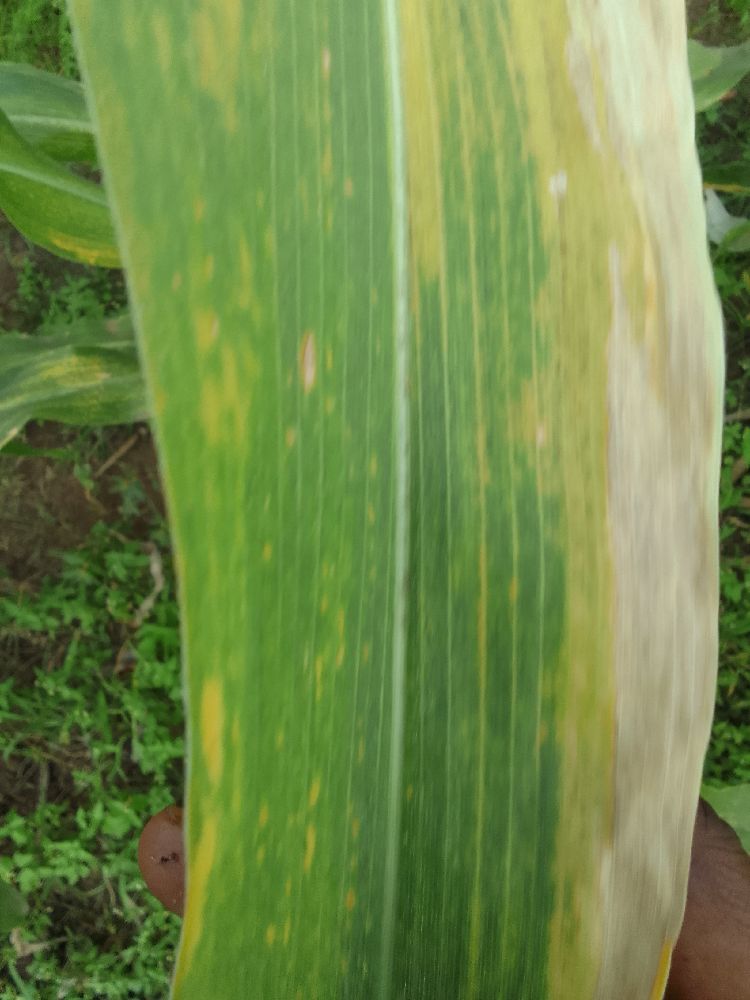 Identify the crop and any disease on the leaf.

maize, maize lethal necrosis
